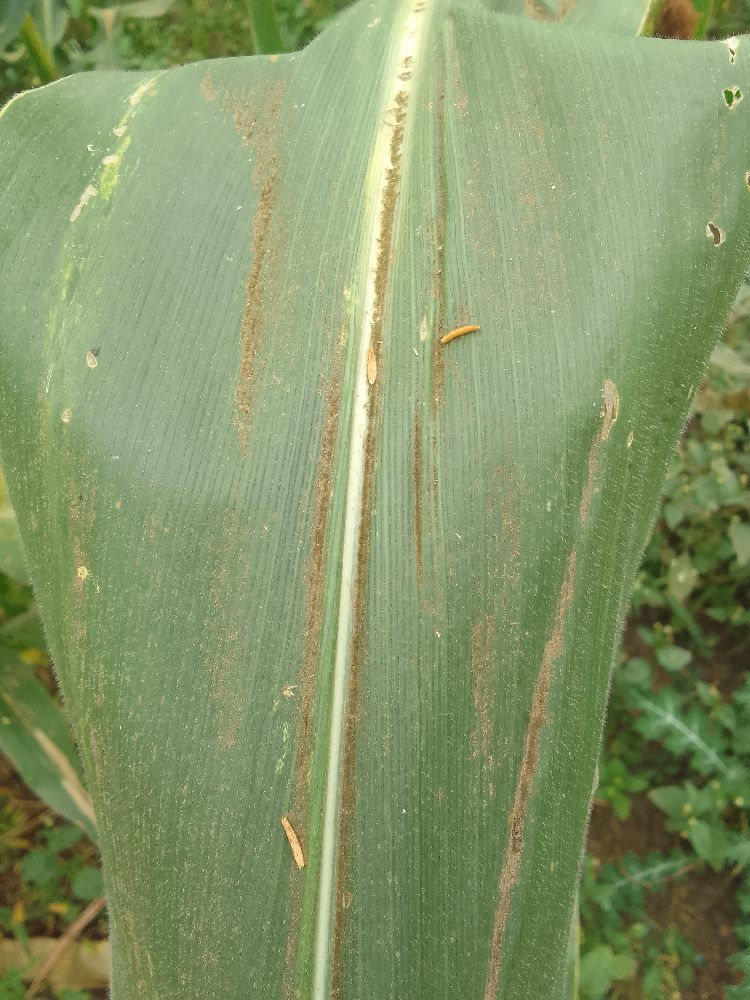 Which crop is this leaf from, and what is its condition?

maize, healthy
